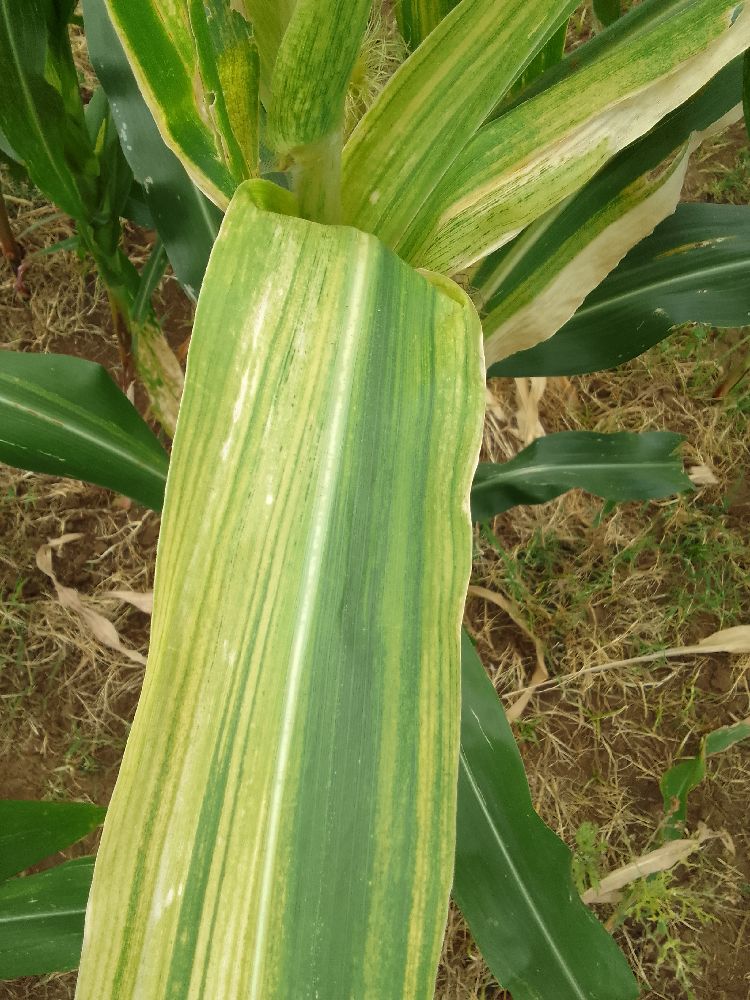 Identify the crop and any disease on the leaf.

maize, maize lethal necrosis
